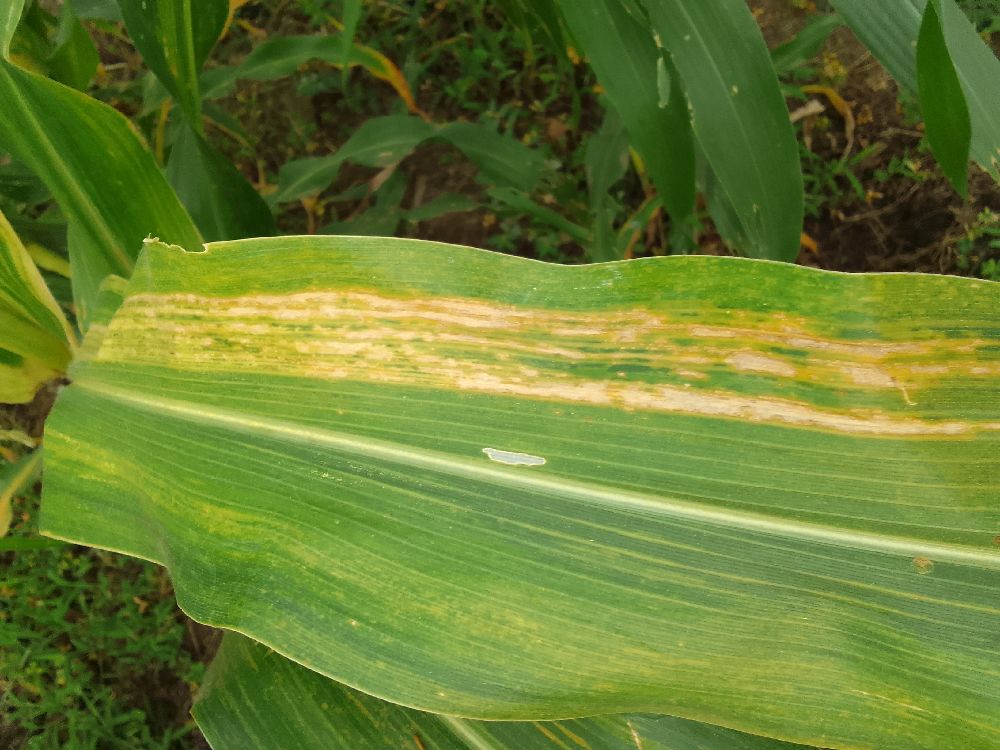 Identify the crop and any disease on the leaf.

maize, maize lethal necrosis
